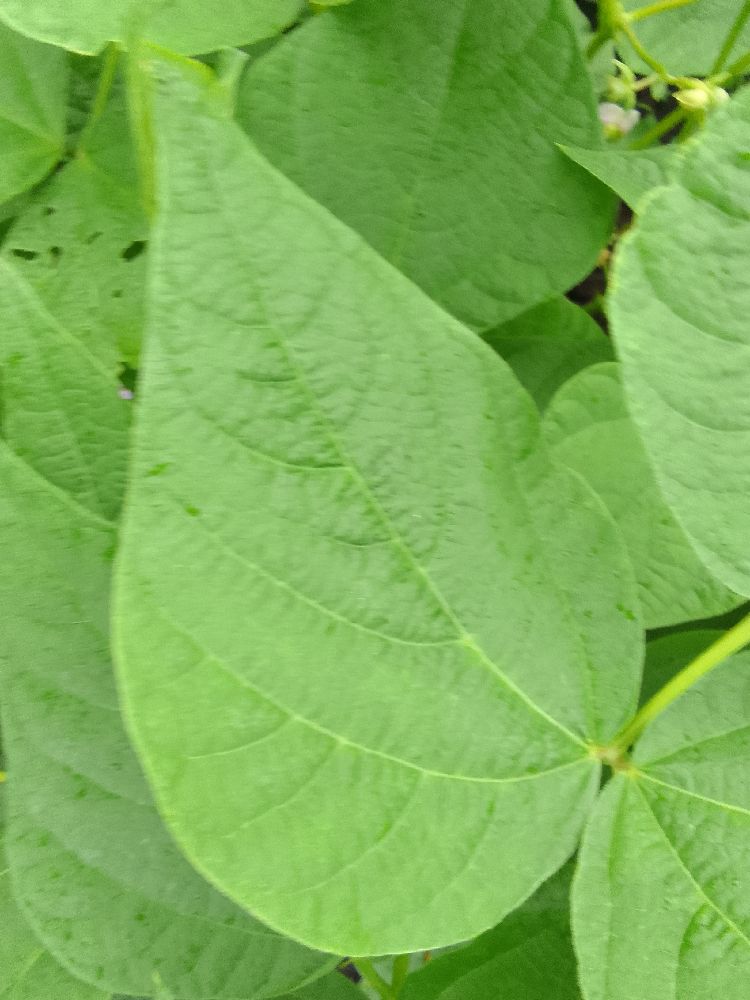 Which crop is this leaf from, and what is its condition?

common bean, healthy
